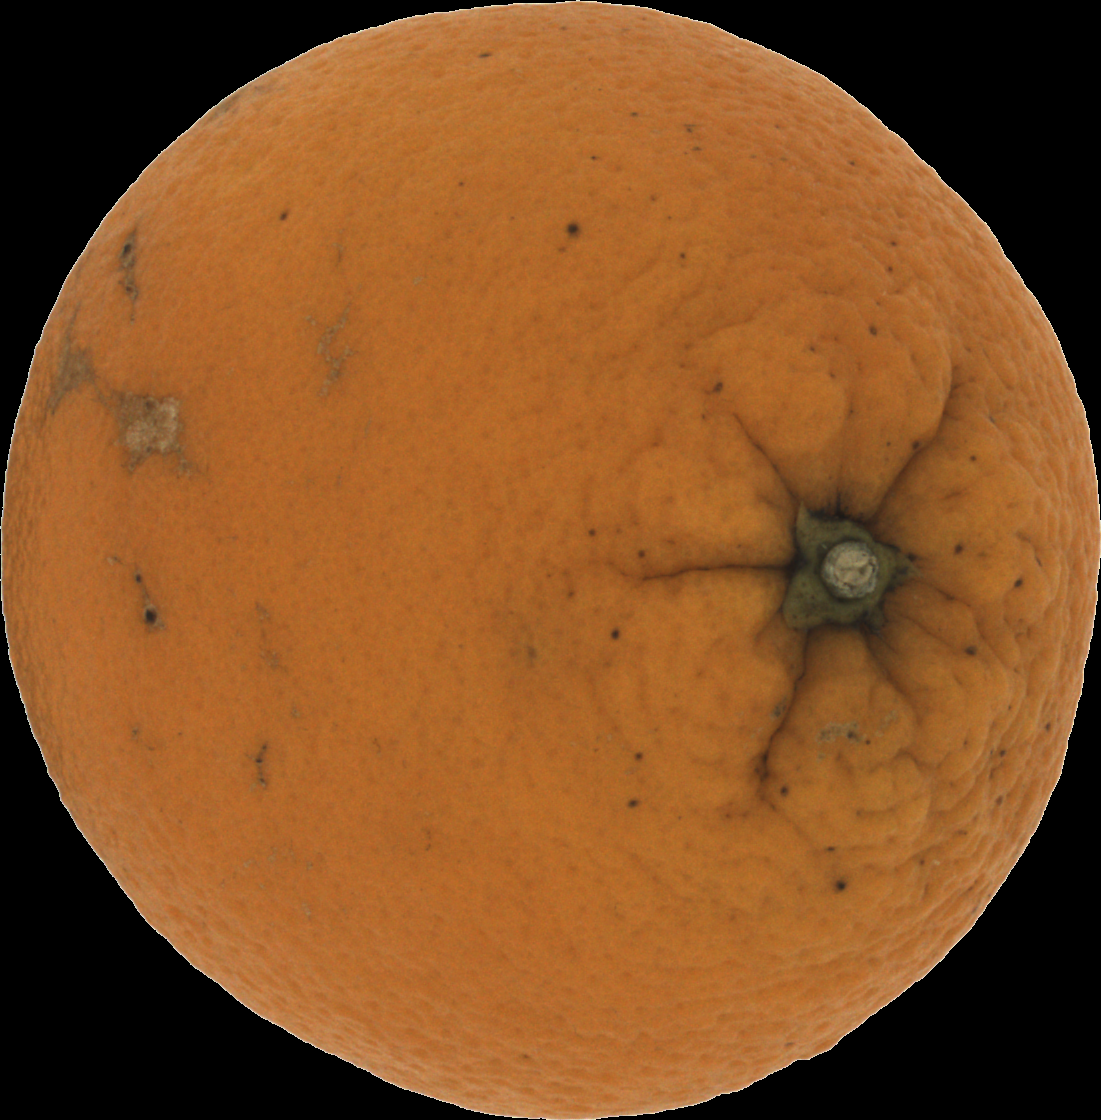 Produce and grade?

orange, bad
